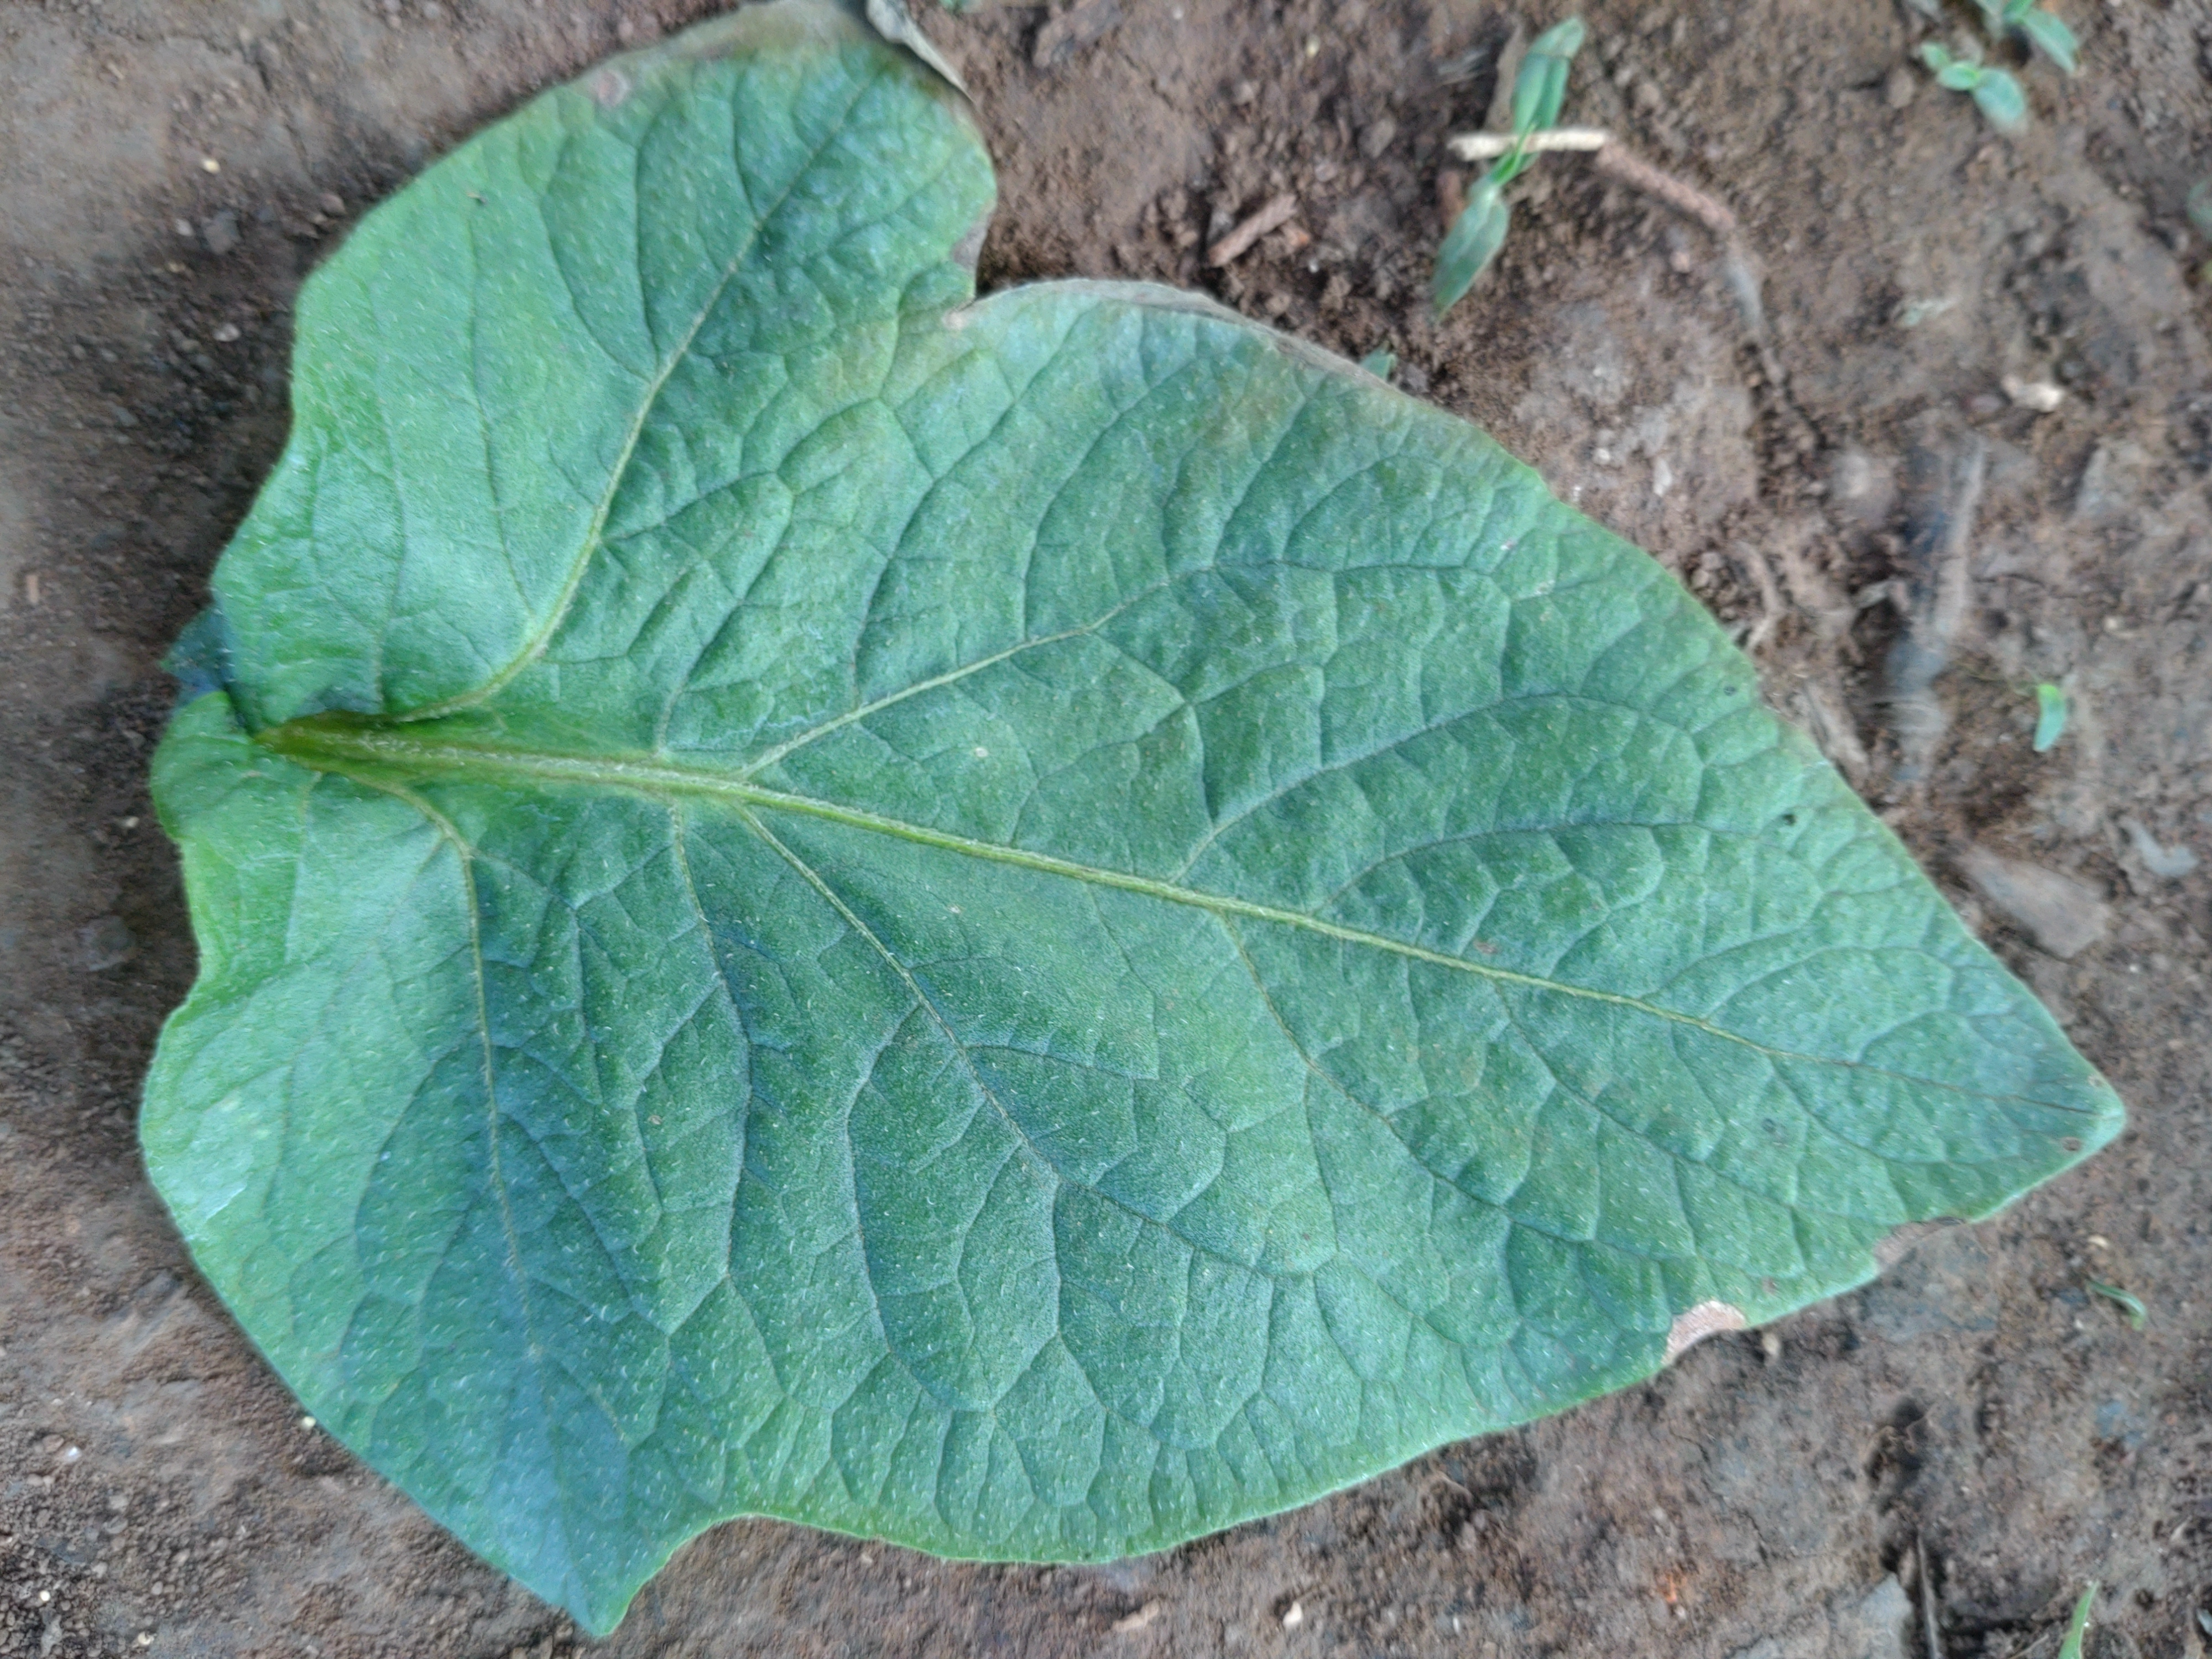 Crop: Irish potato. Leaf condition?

early blight
